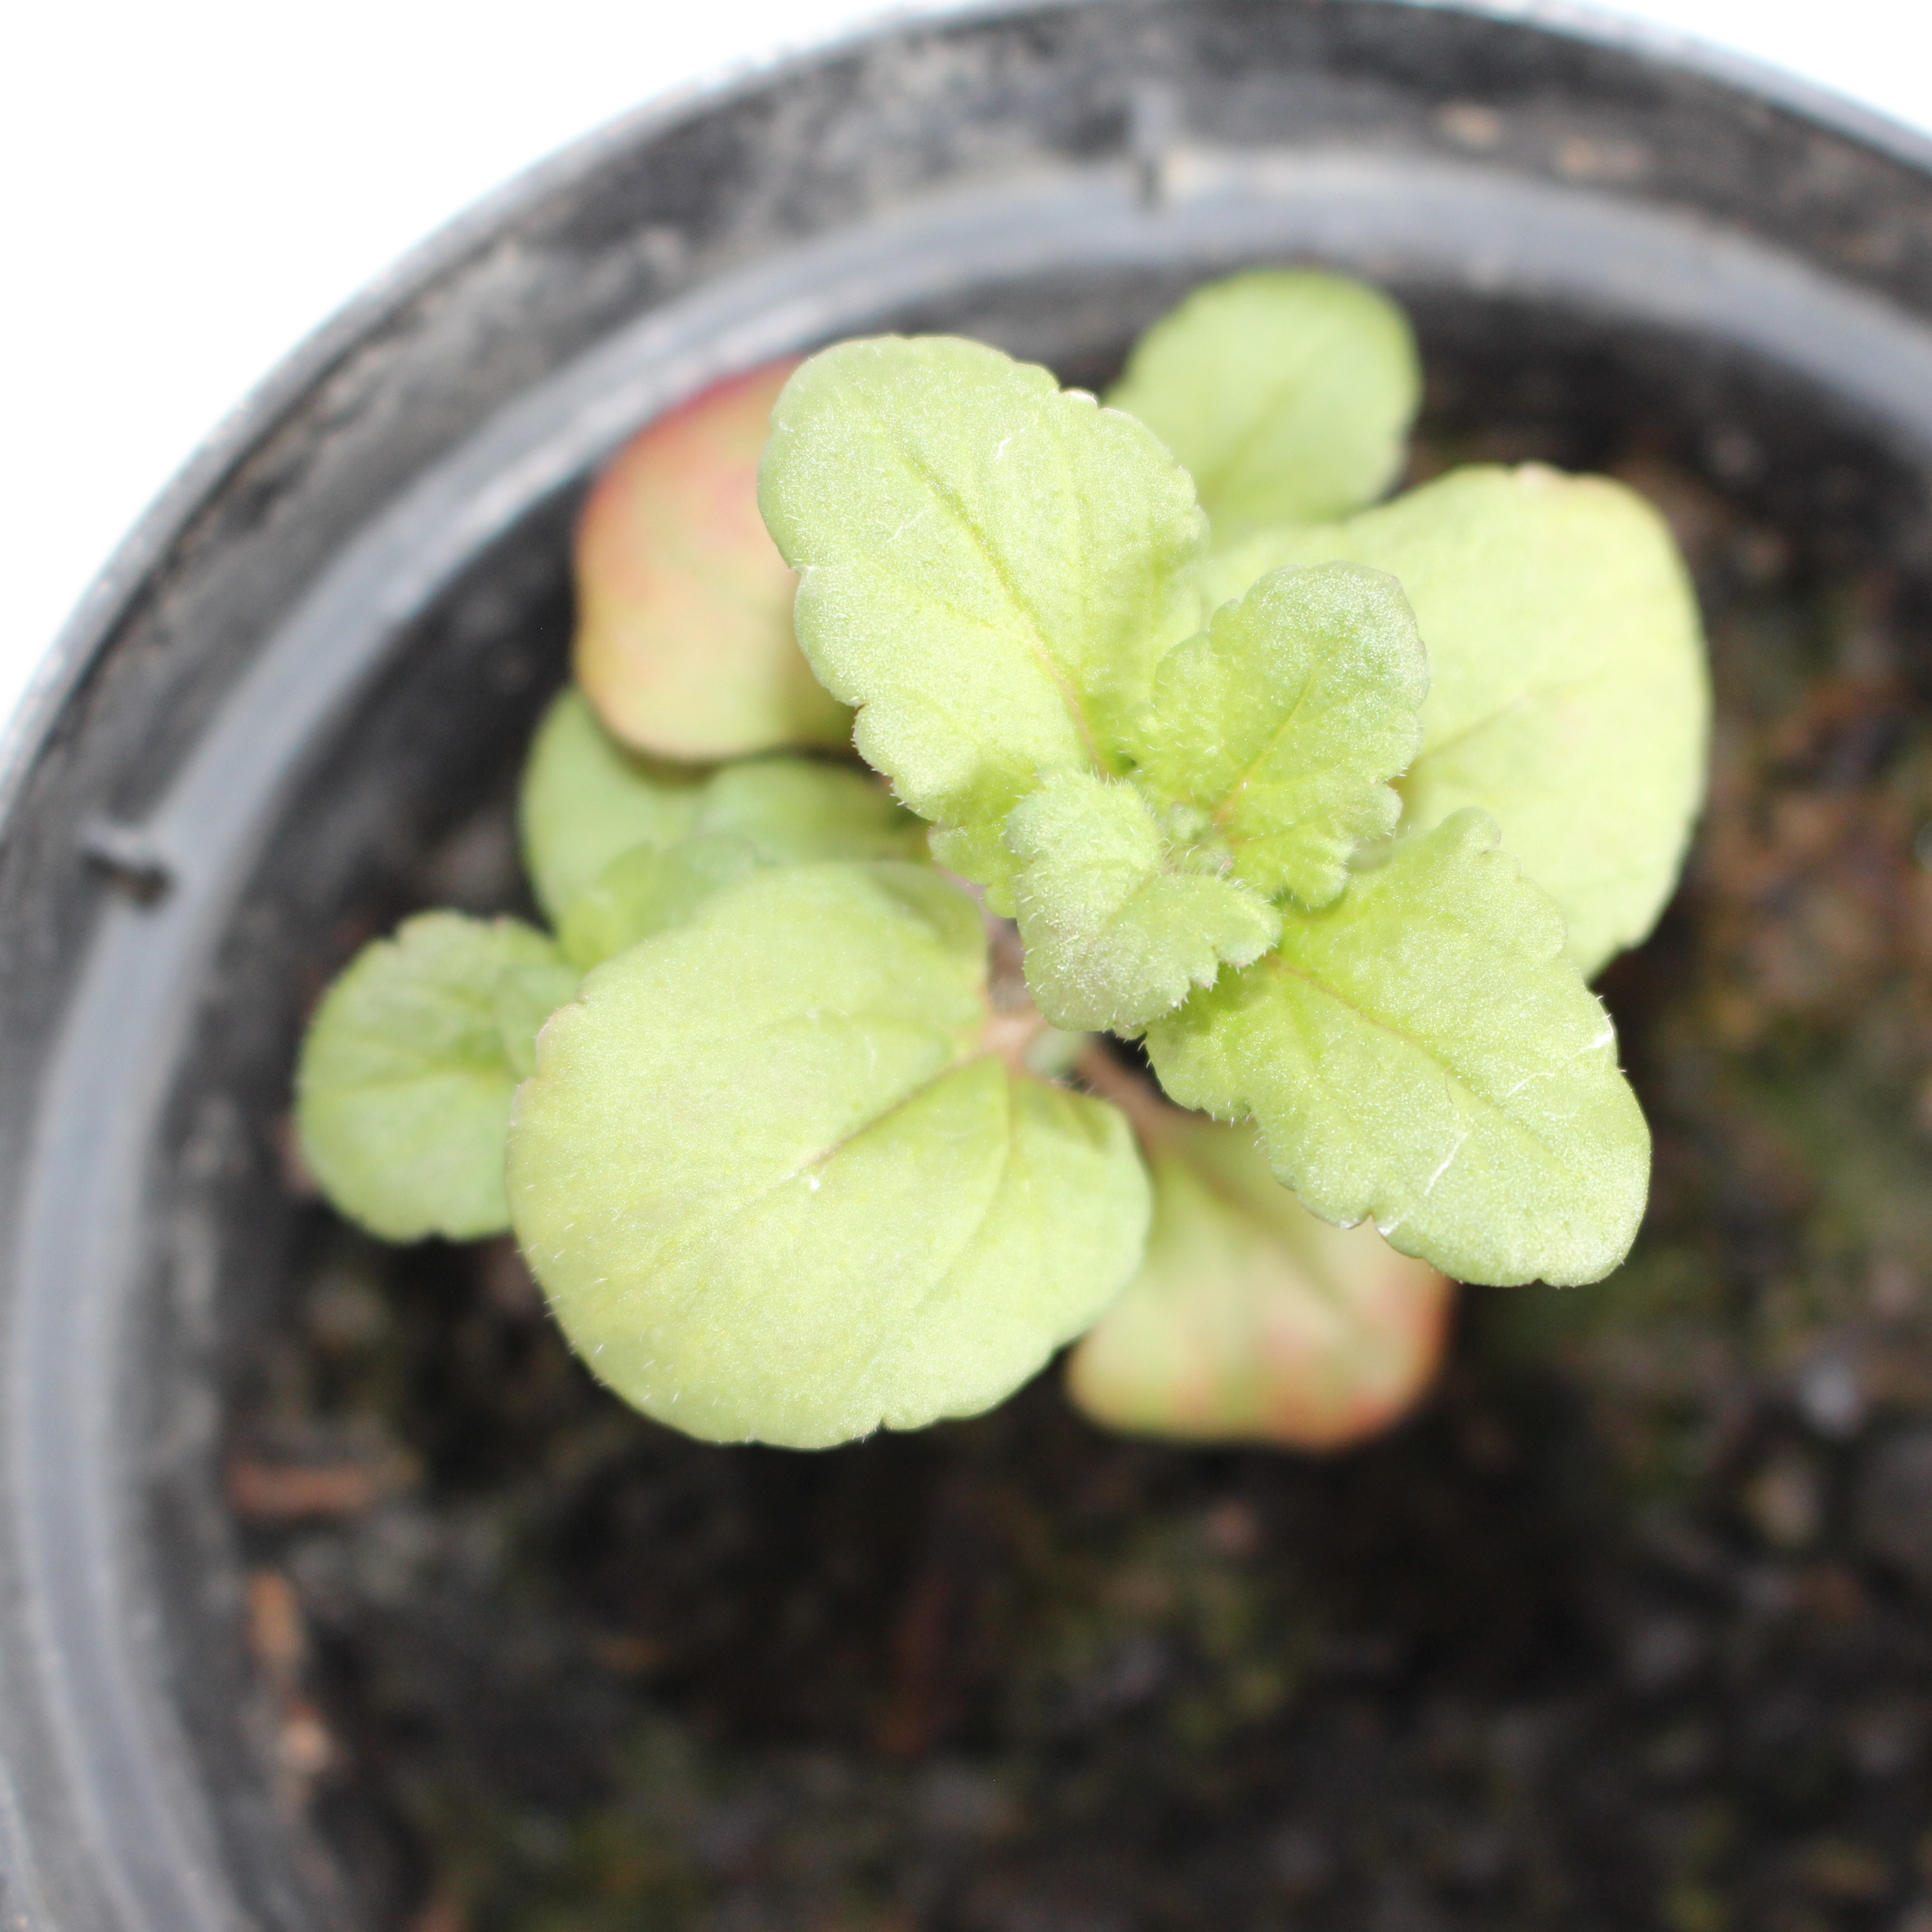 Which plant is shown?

Veronica persica
